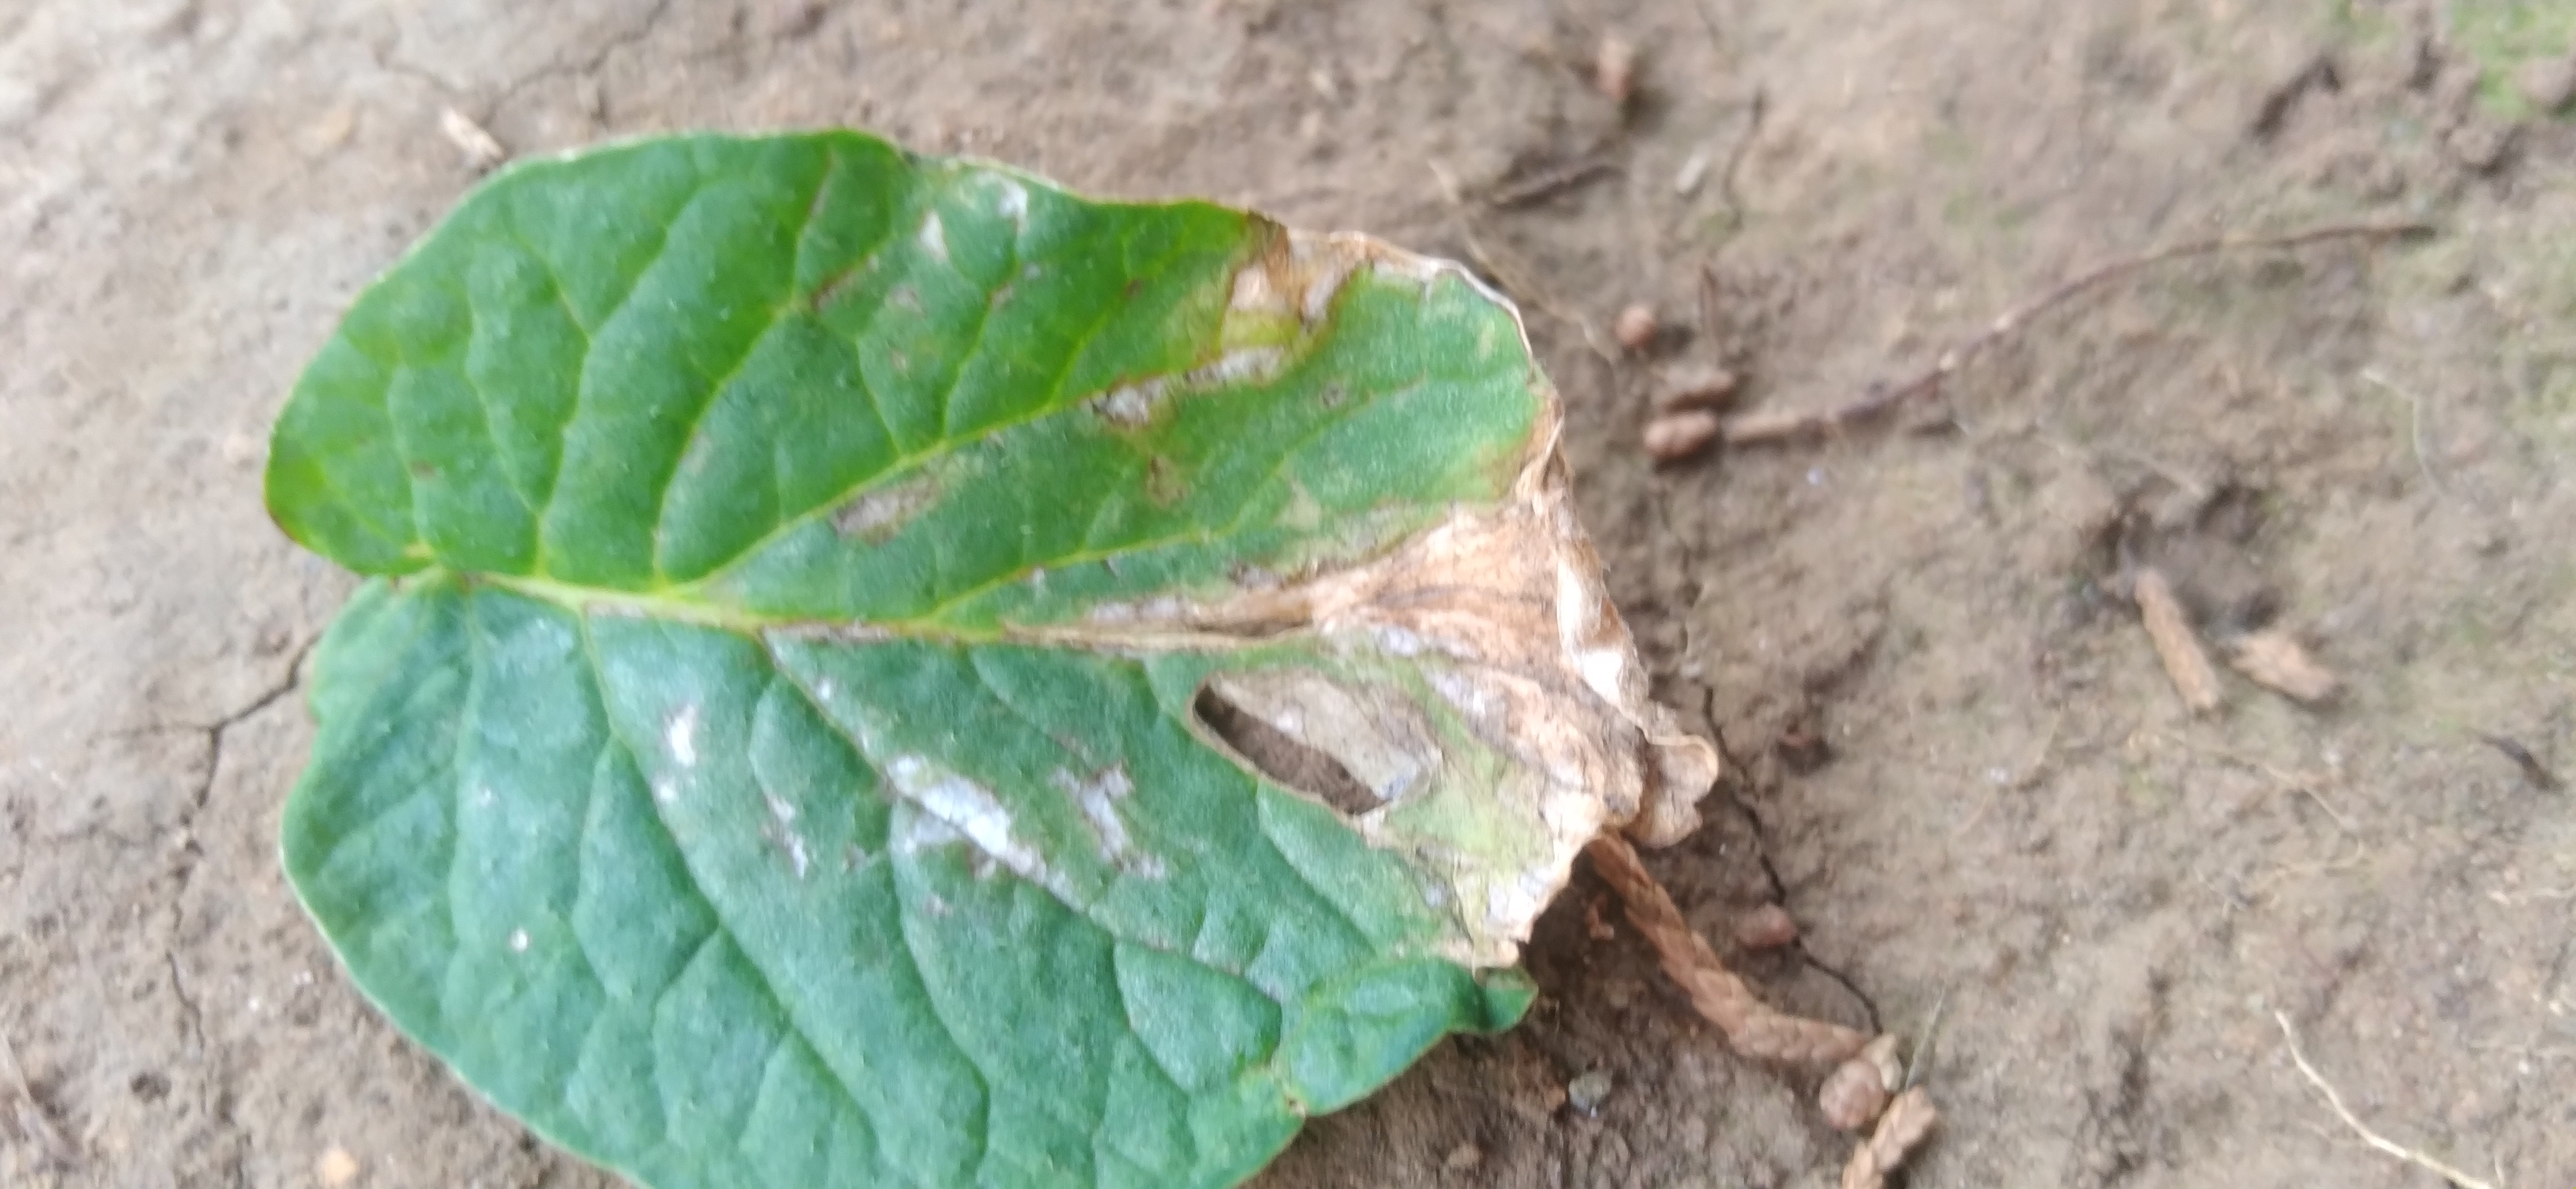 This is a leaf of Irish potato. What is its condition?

early blight
